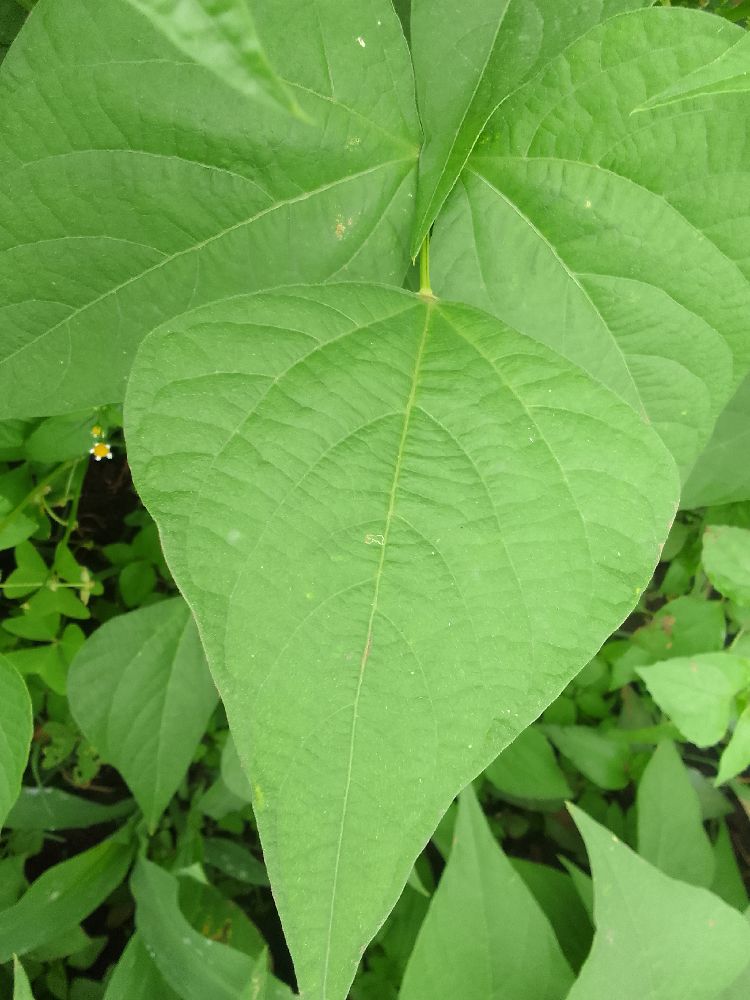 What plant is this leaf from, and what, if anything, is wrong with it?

common bean, healthy
